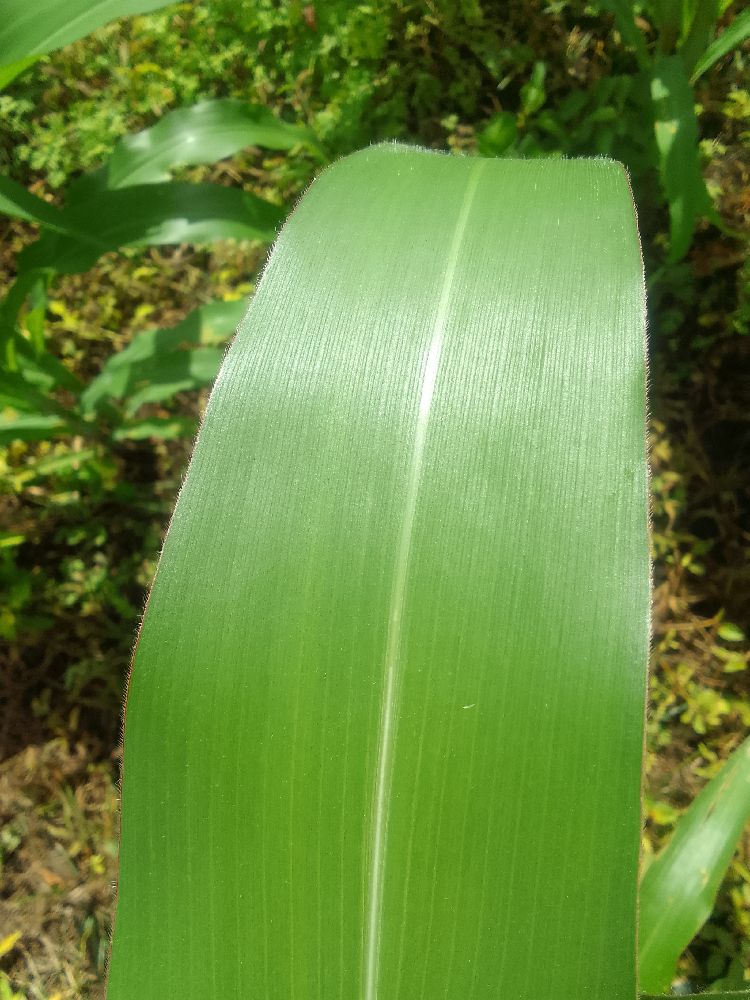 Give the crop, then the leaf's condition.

maize, healthy
